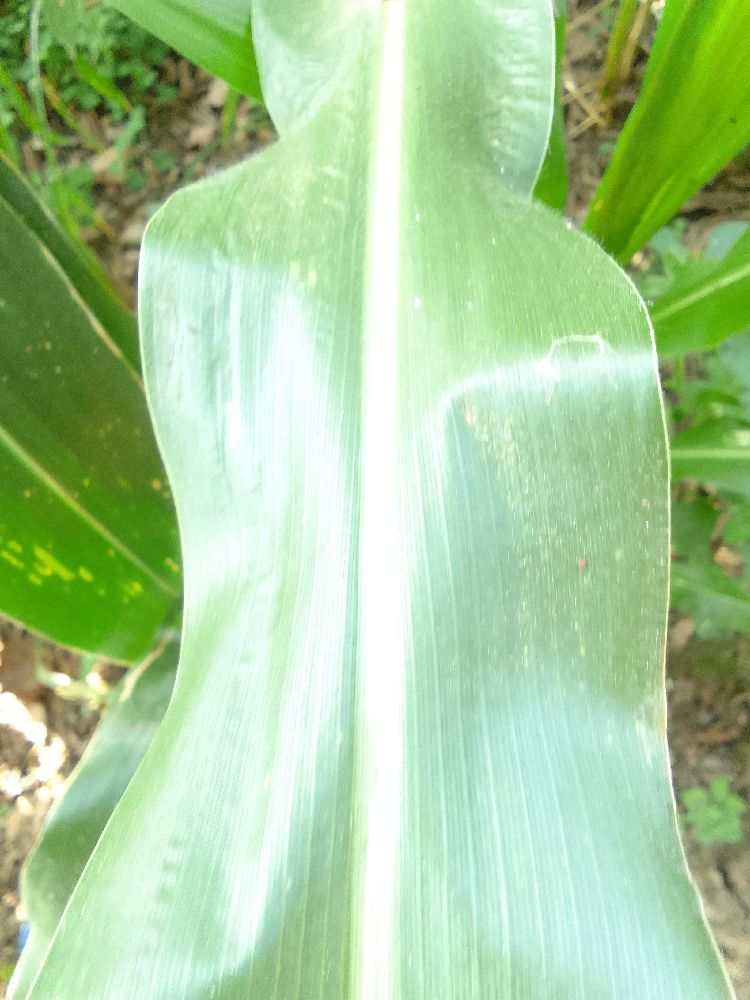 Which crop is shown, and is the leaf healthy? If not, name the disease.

maize, healthy
